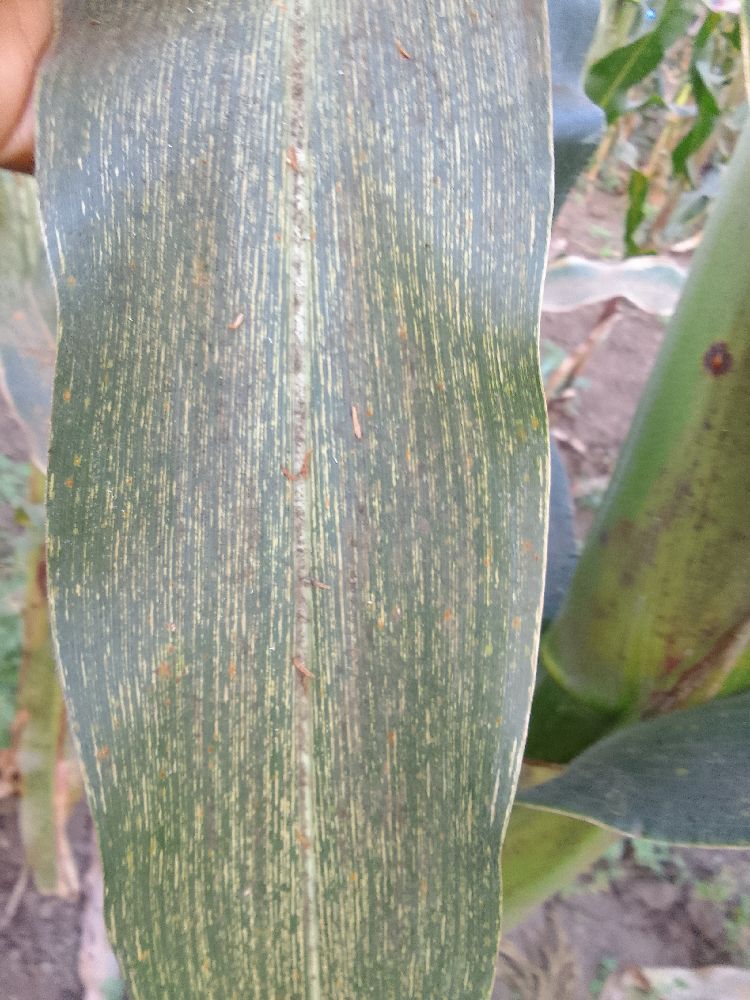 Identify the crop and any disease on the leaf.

maize, maize streak virus
